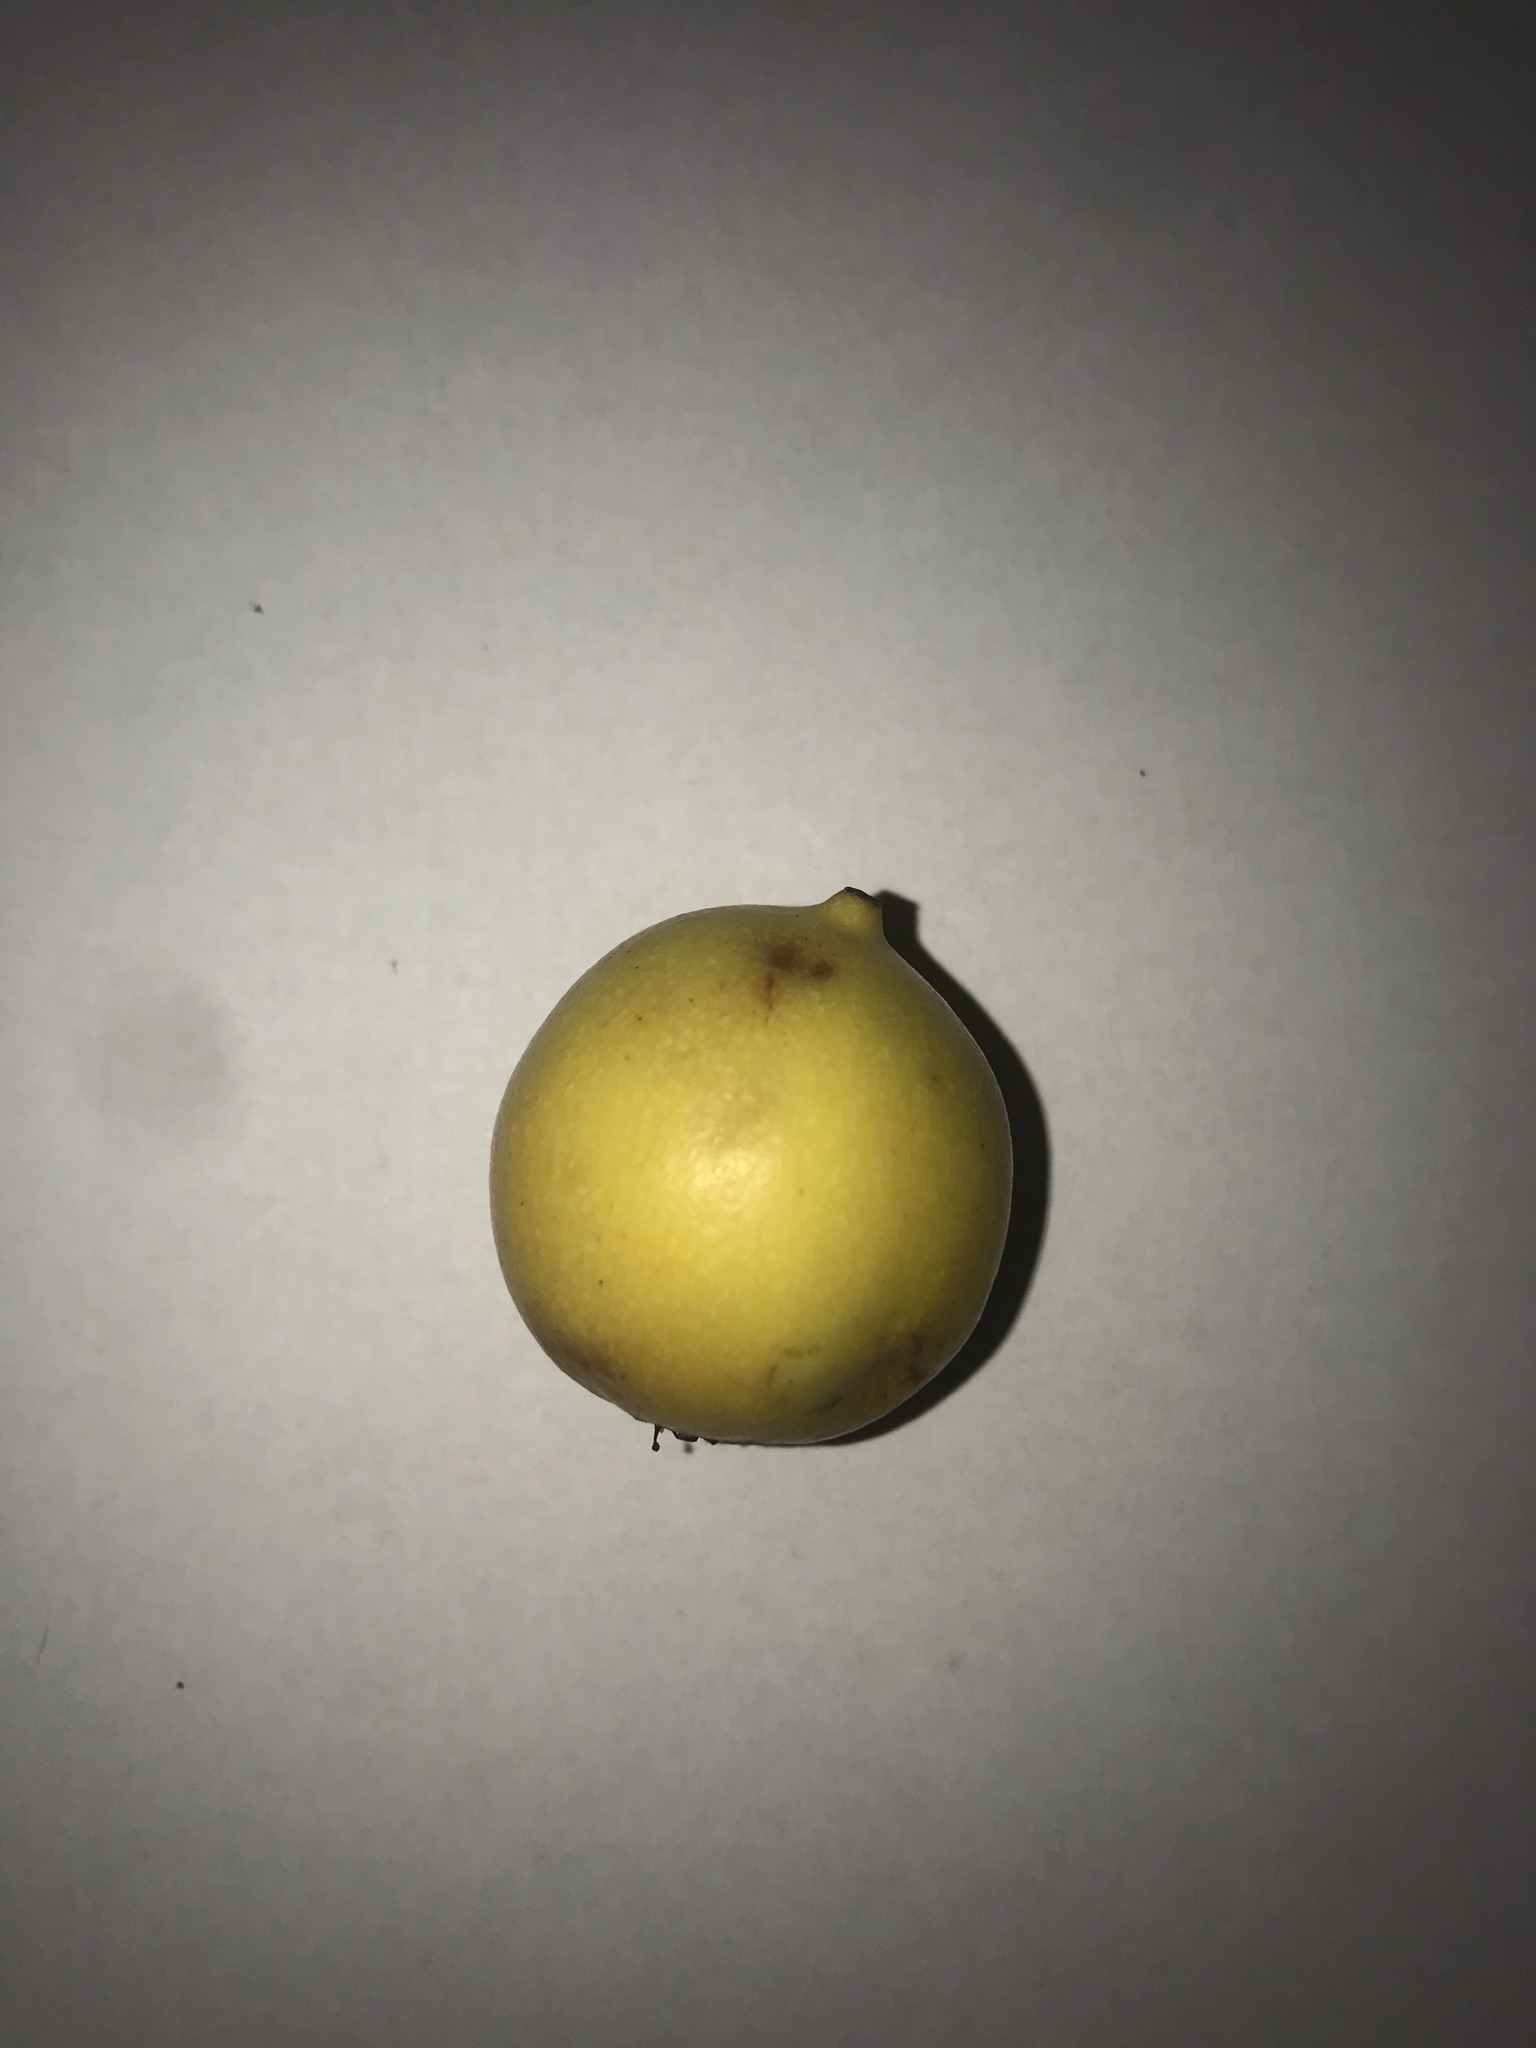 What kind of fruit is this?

abiu
